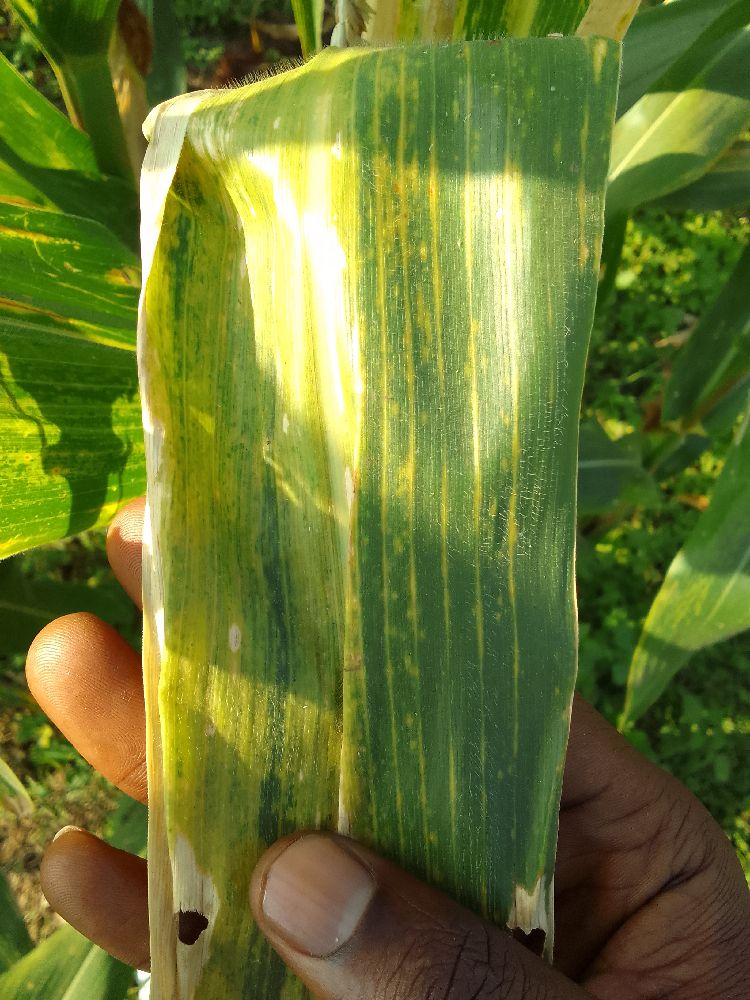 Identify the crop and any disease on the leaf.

maize, maize lethal necrosis
